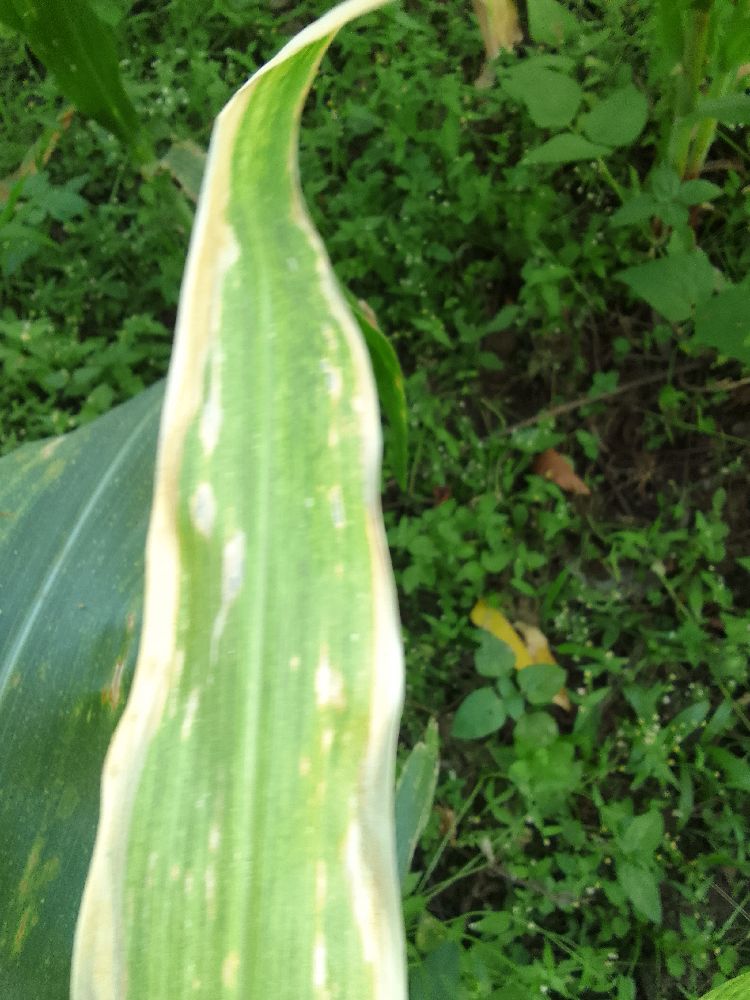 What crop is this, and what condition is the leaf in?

maize, maize lethal necrosis
